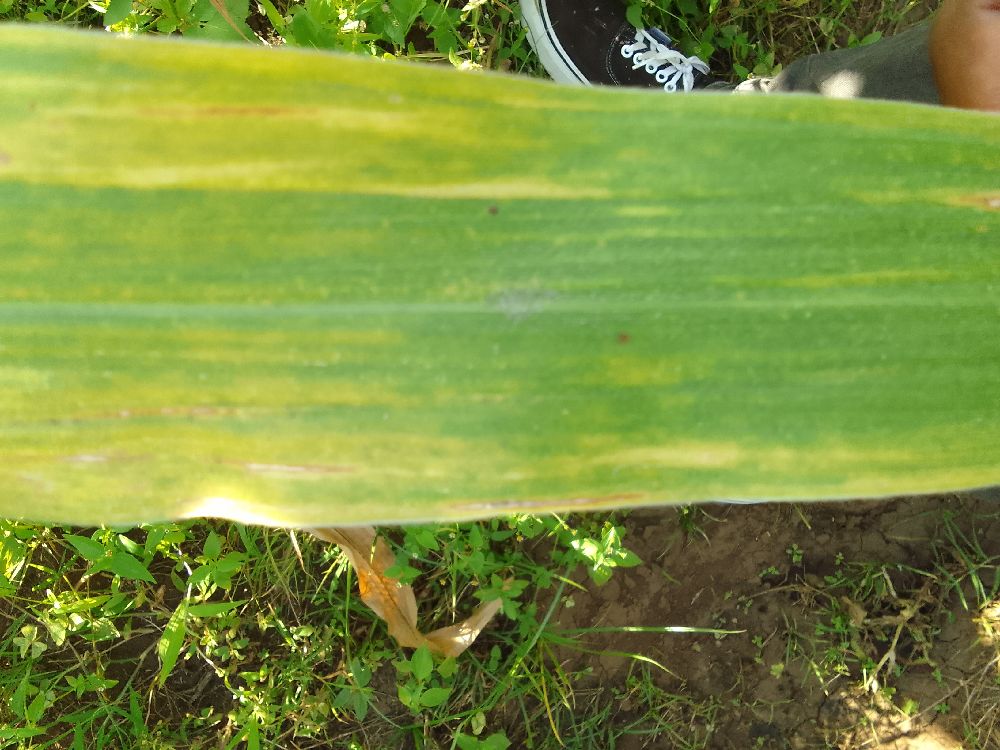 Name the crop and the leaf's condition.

maize, maize lethal necrosis
